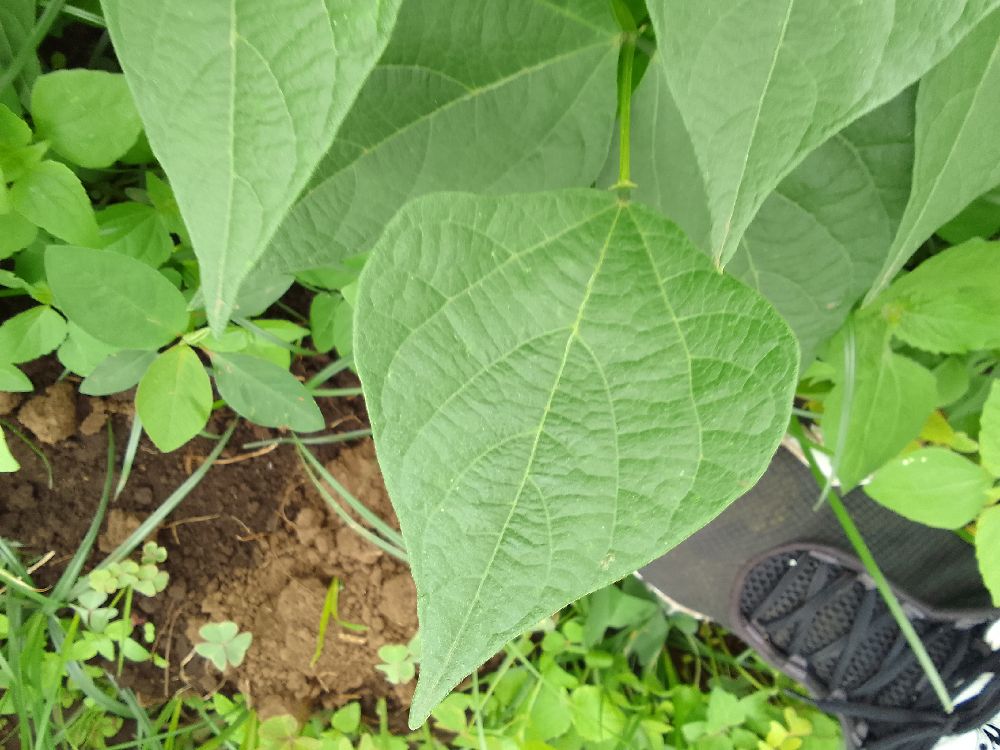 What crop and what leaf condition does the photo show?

common bean, healthy
